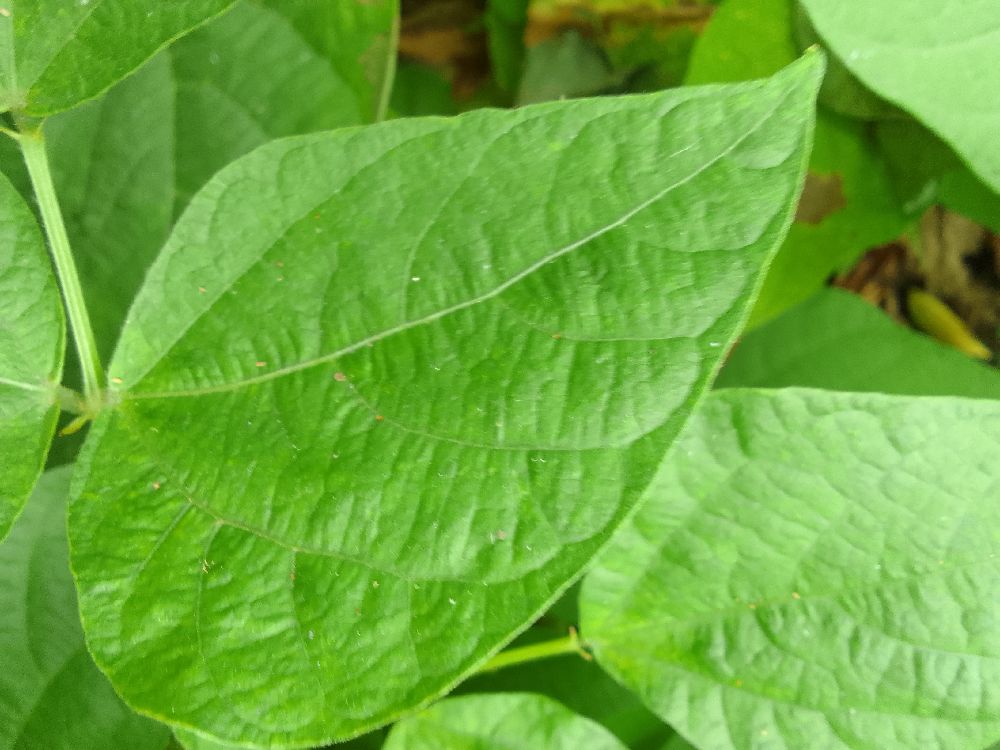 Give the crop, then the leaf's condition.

common bean, healthy
